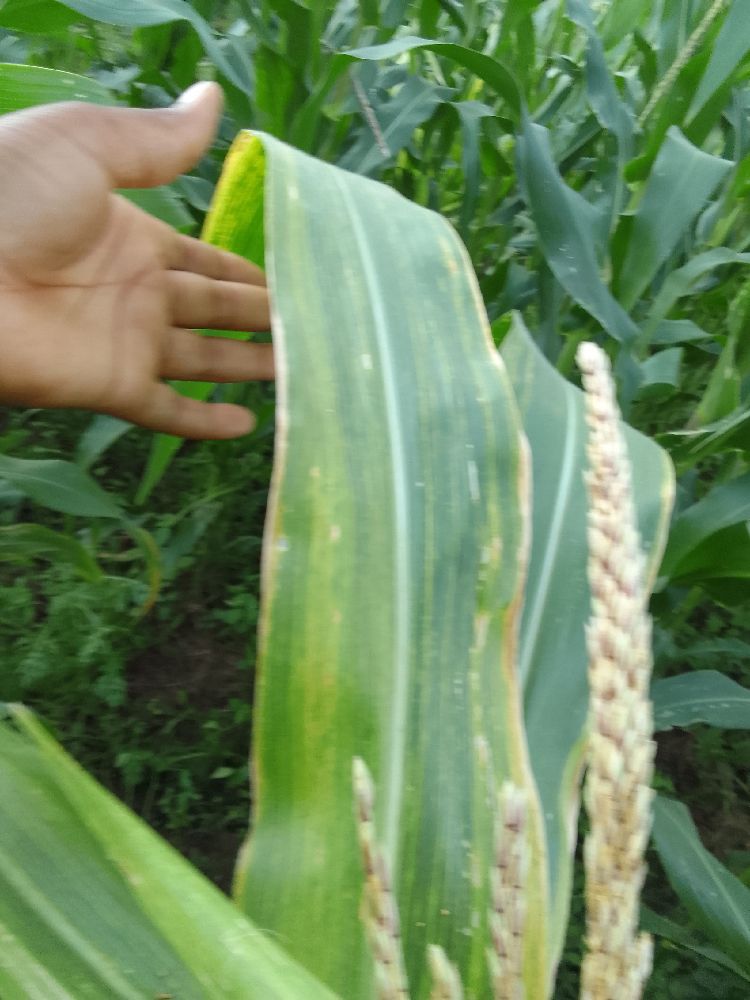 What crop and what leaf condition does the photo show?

maize, maize lethal necrosis
